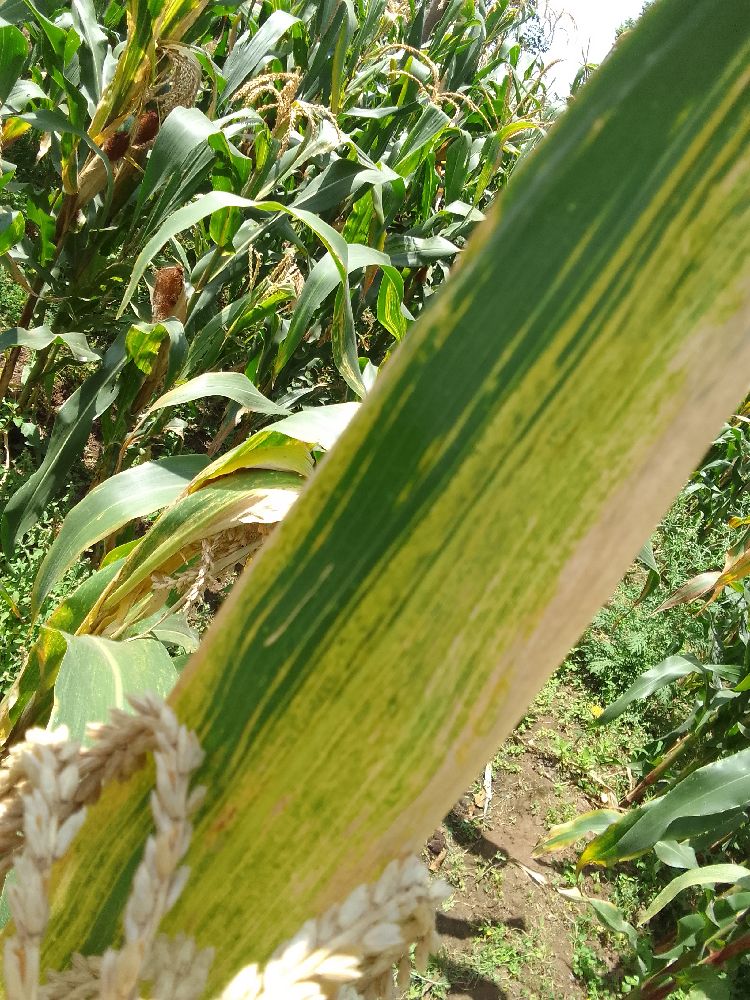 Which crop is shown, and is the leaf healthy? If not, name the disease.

maize, maize lethal necrosis
